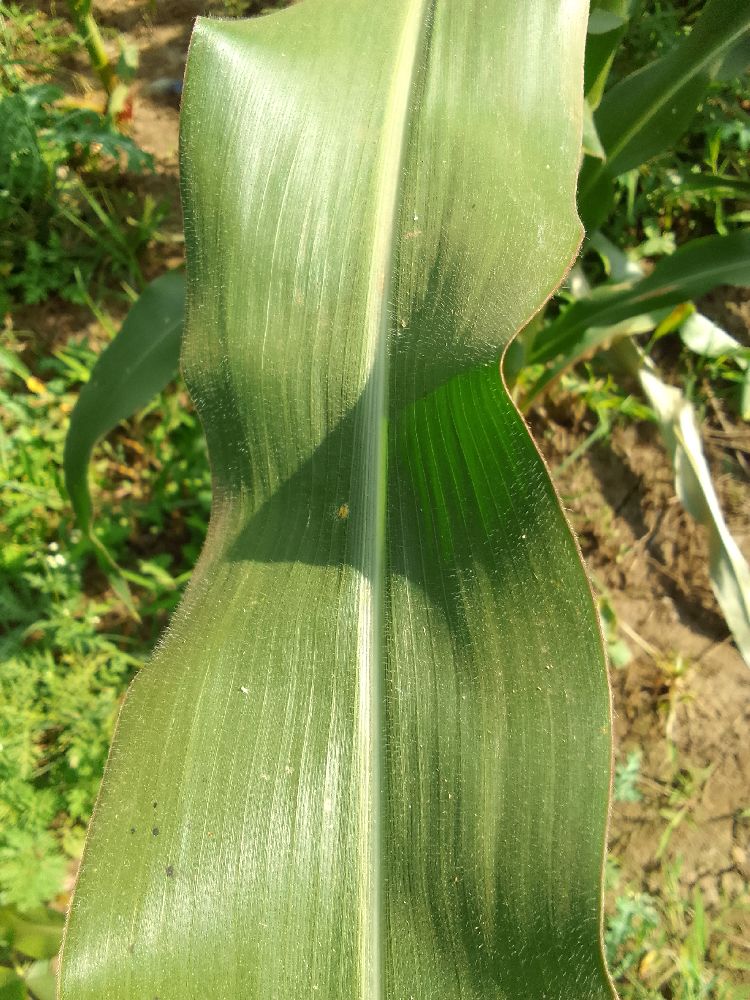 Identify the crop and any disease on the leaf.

maize, healthy
